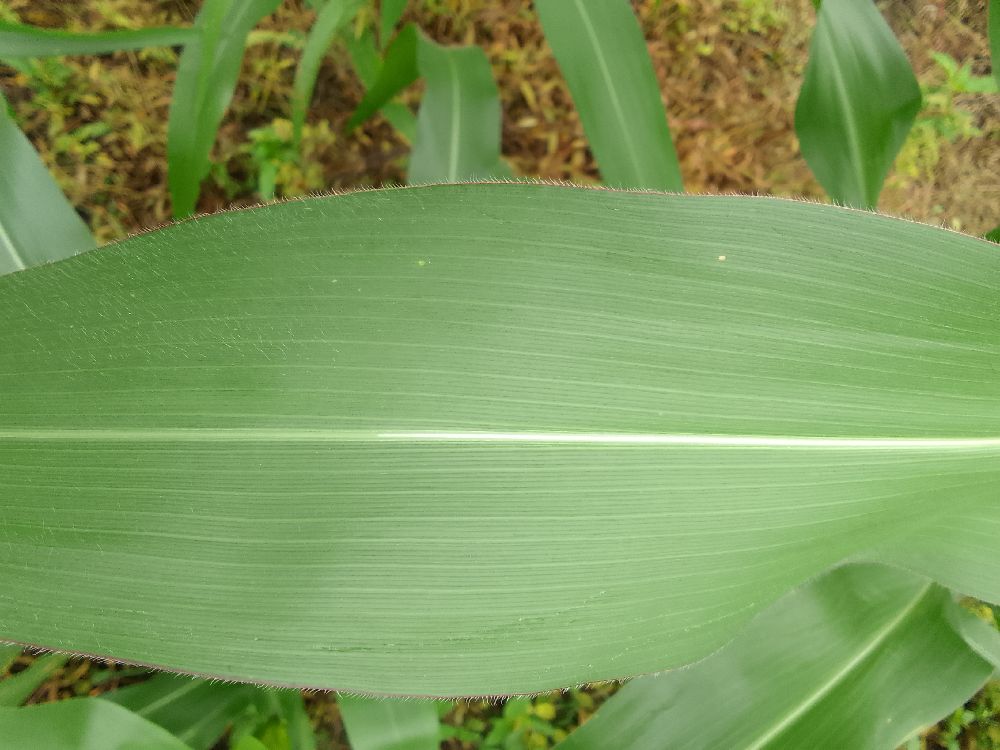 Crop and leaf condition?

maize, healthy
